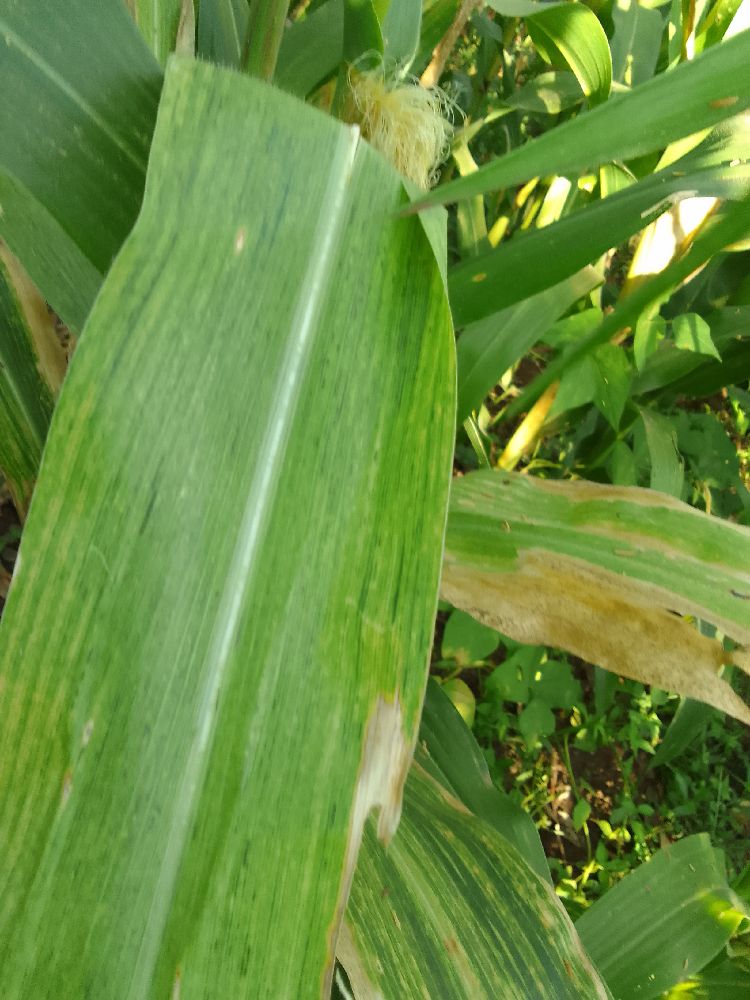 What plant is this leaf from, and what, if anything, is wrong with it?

maize, maize lethal necrosis
